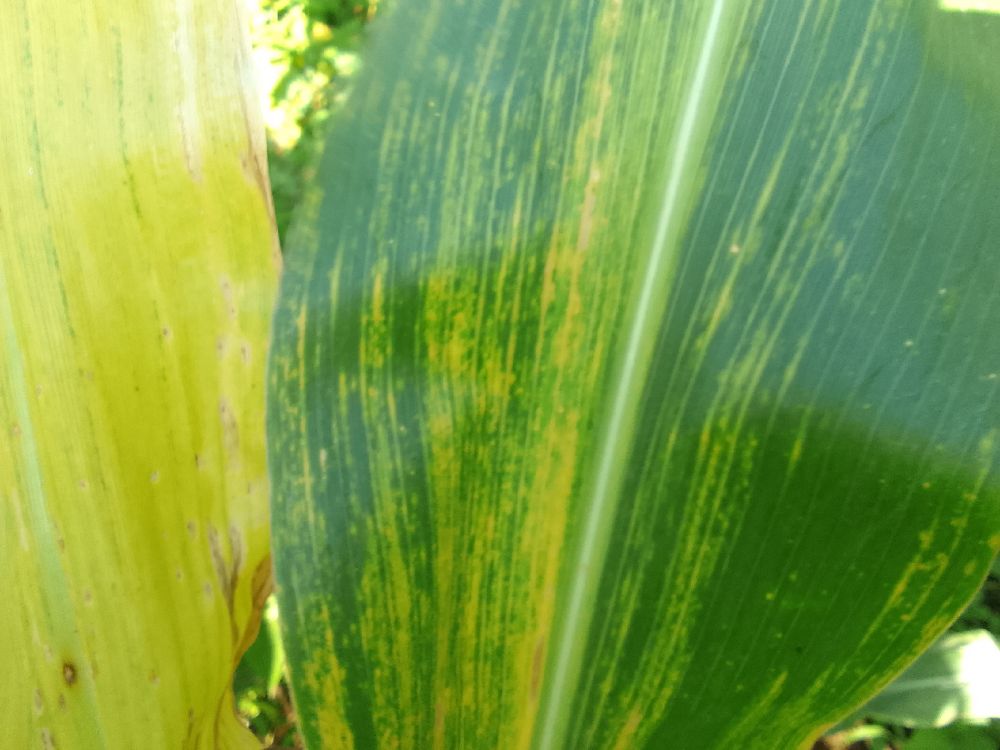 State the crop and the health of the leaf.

maize, maize lethal necrosis
